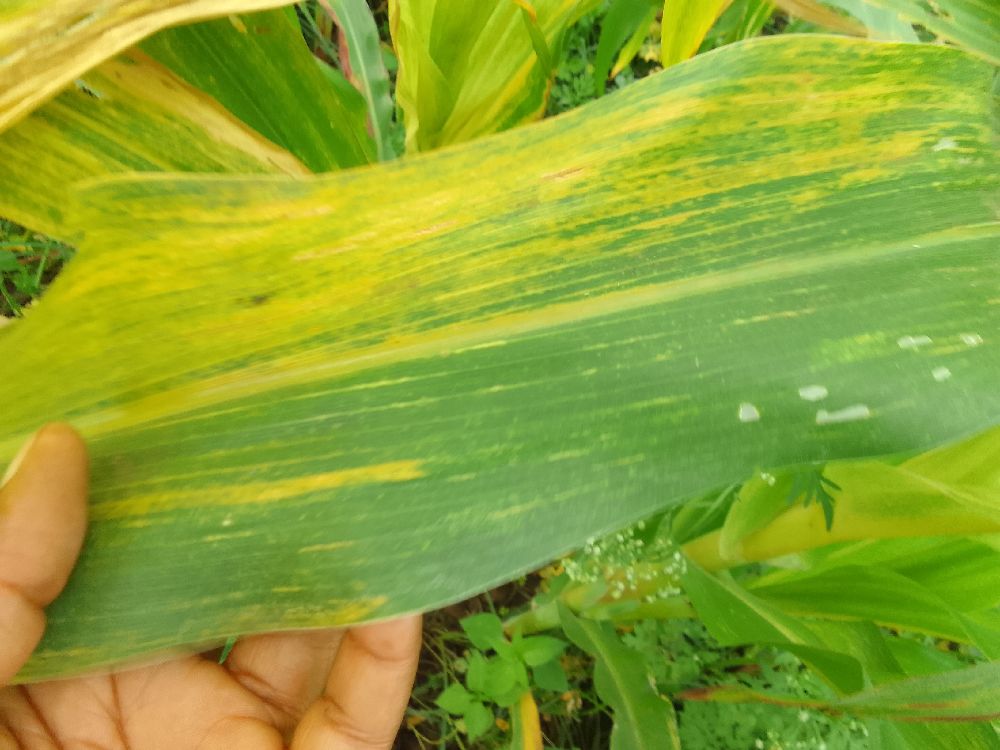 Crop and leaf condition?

maize, maize lethal necrosis
